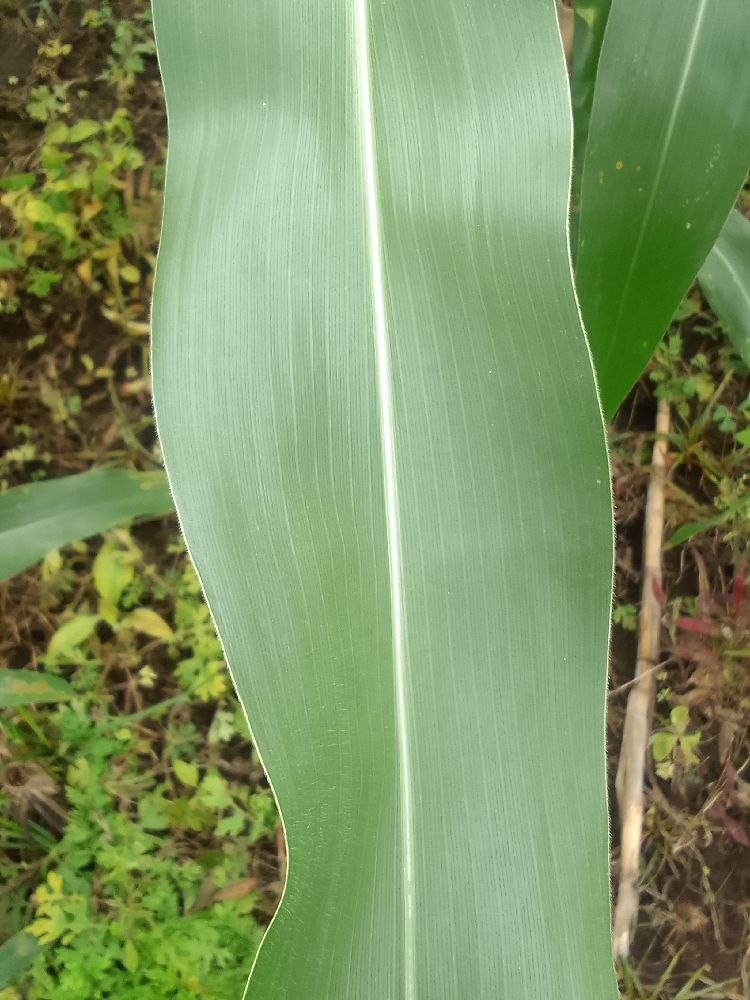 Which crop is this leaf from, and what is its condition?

maize, healthy
